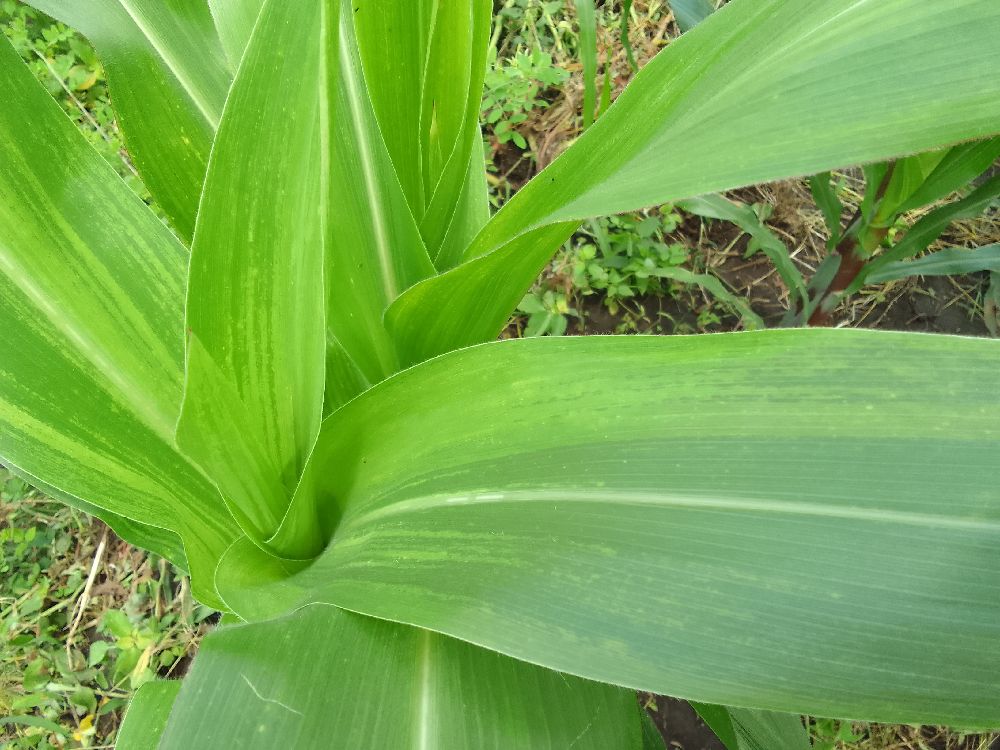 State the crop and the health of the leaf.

maize, maize lethal necrosis
